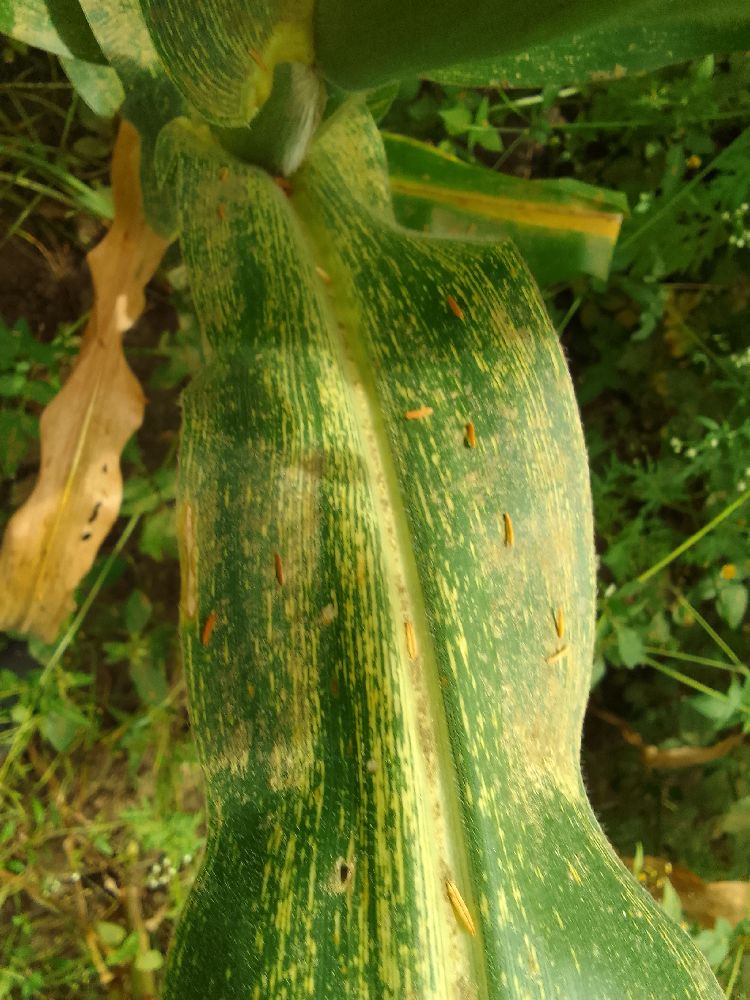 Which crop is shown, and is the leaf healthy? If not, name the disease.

maize, maize streak virus
